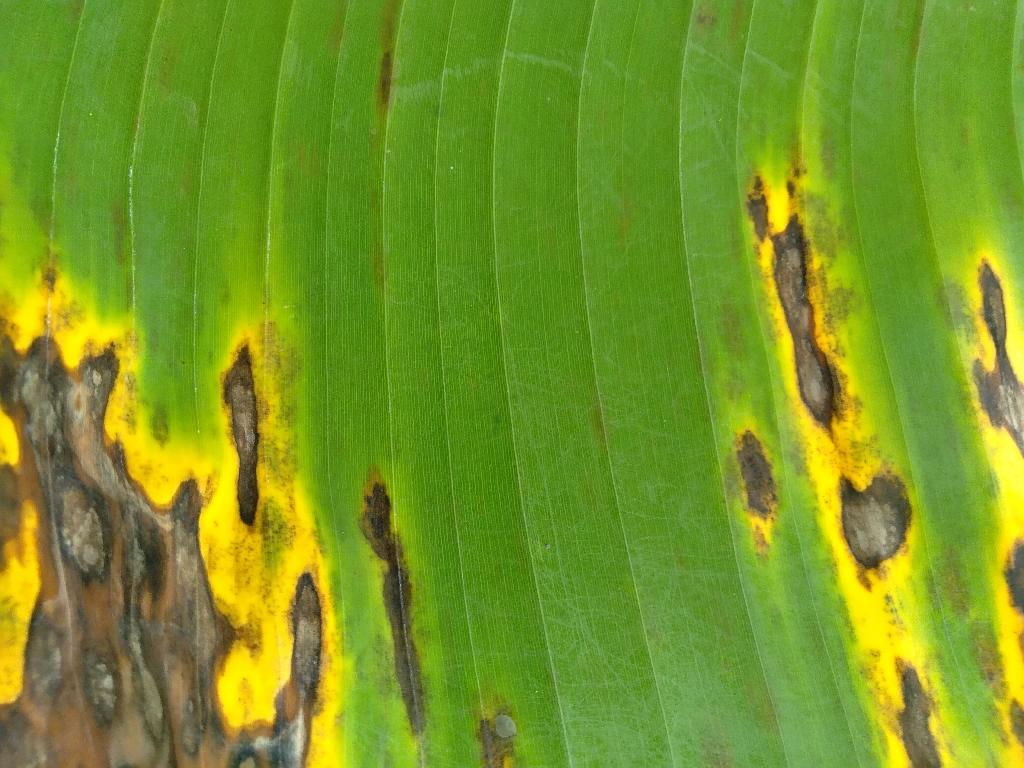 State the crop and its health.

banana, black sigatoka
